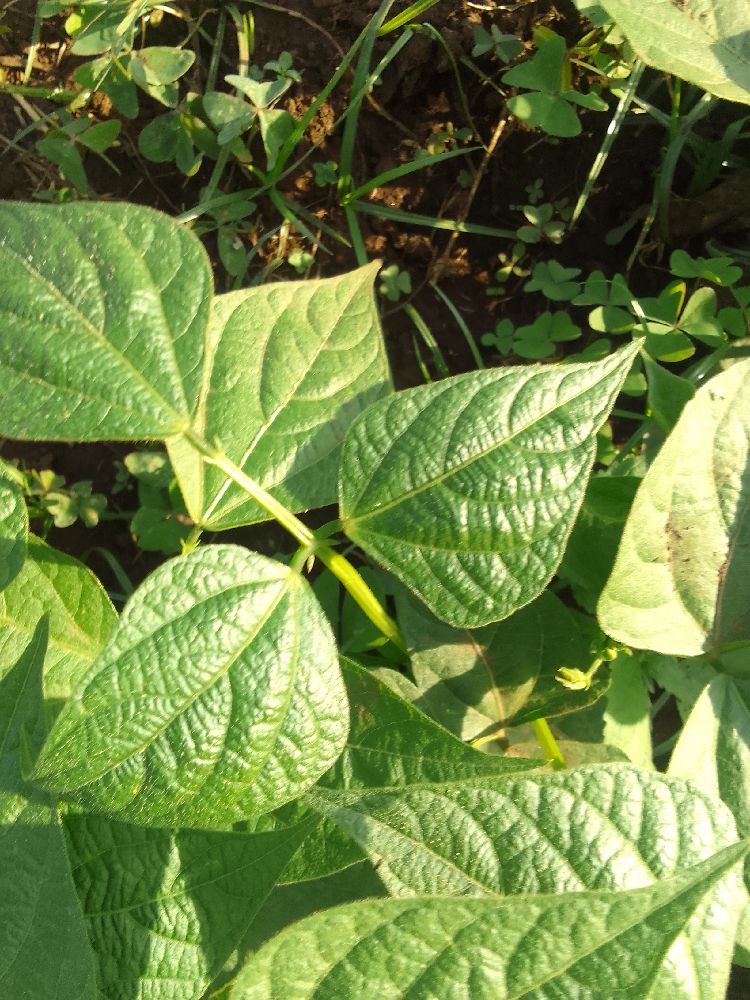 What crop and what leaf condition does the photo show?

common bean, healthy
